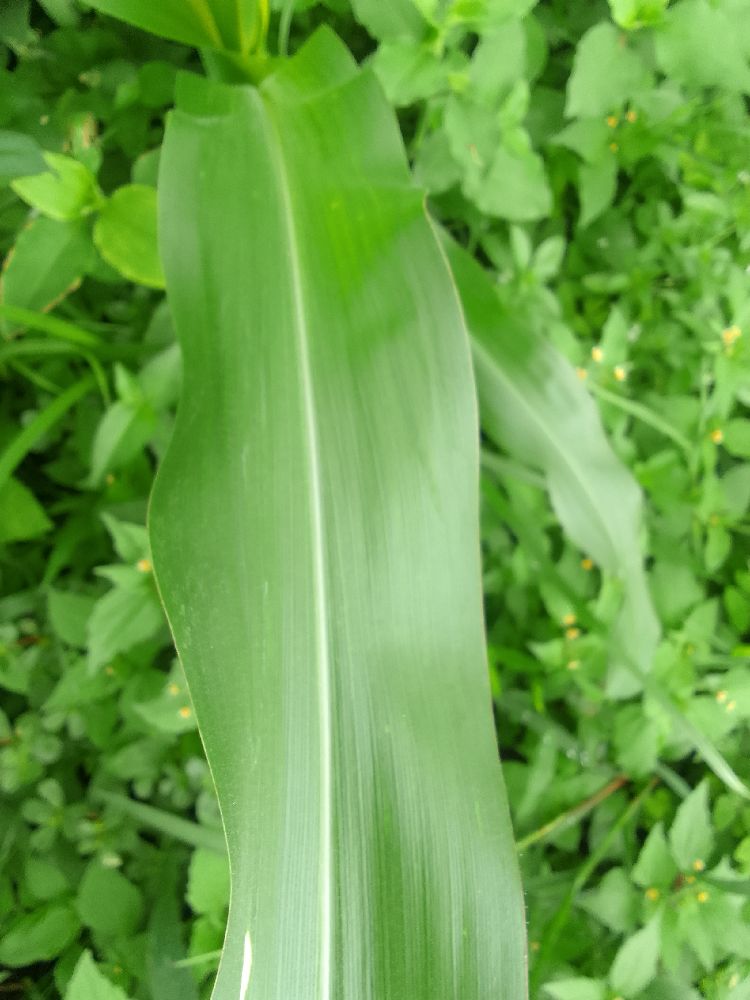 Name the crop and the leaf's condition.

maize, healthy
